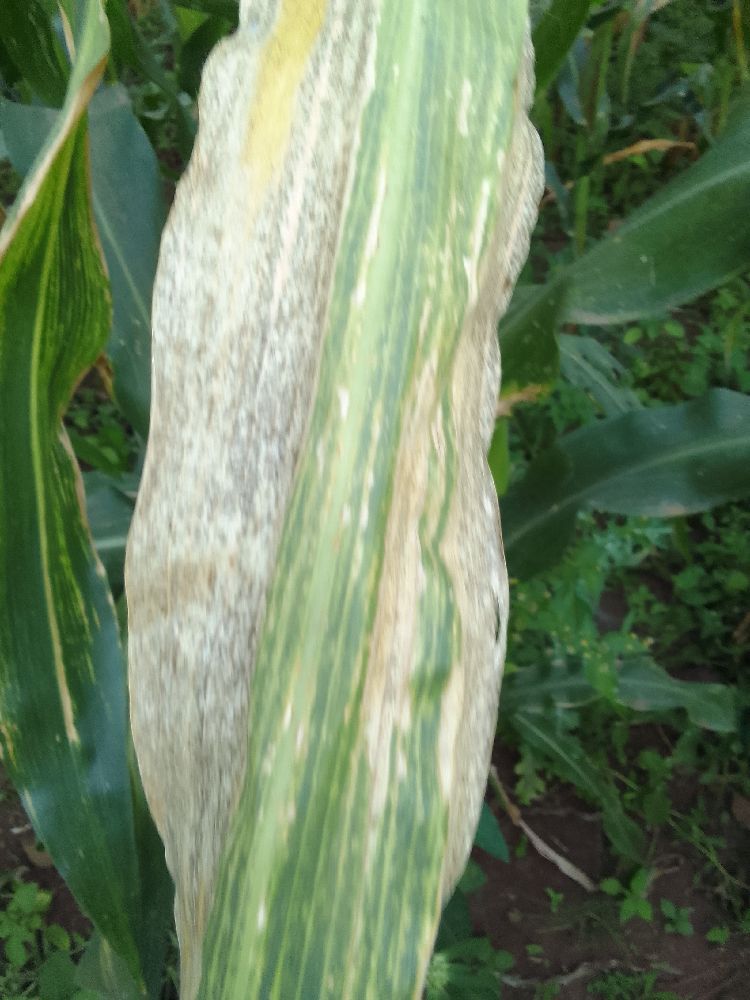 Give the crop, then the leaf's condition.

maize, maize lethal necrosis
